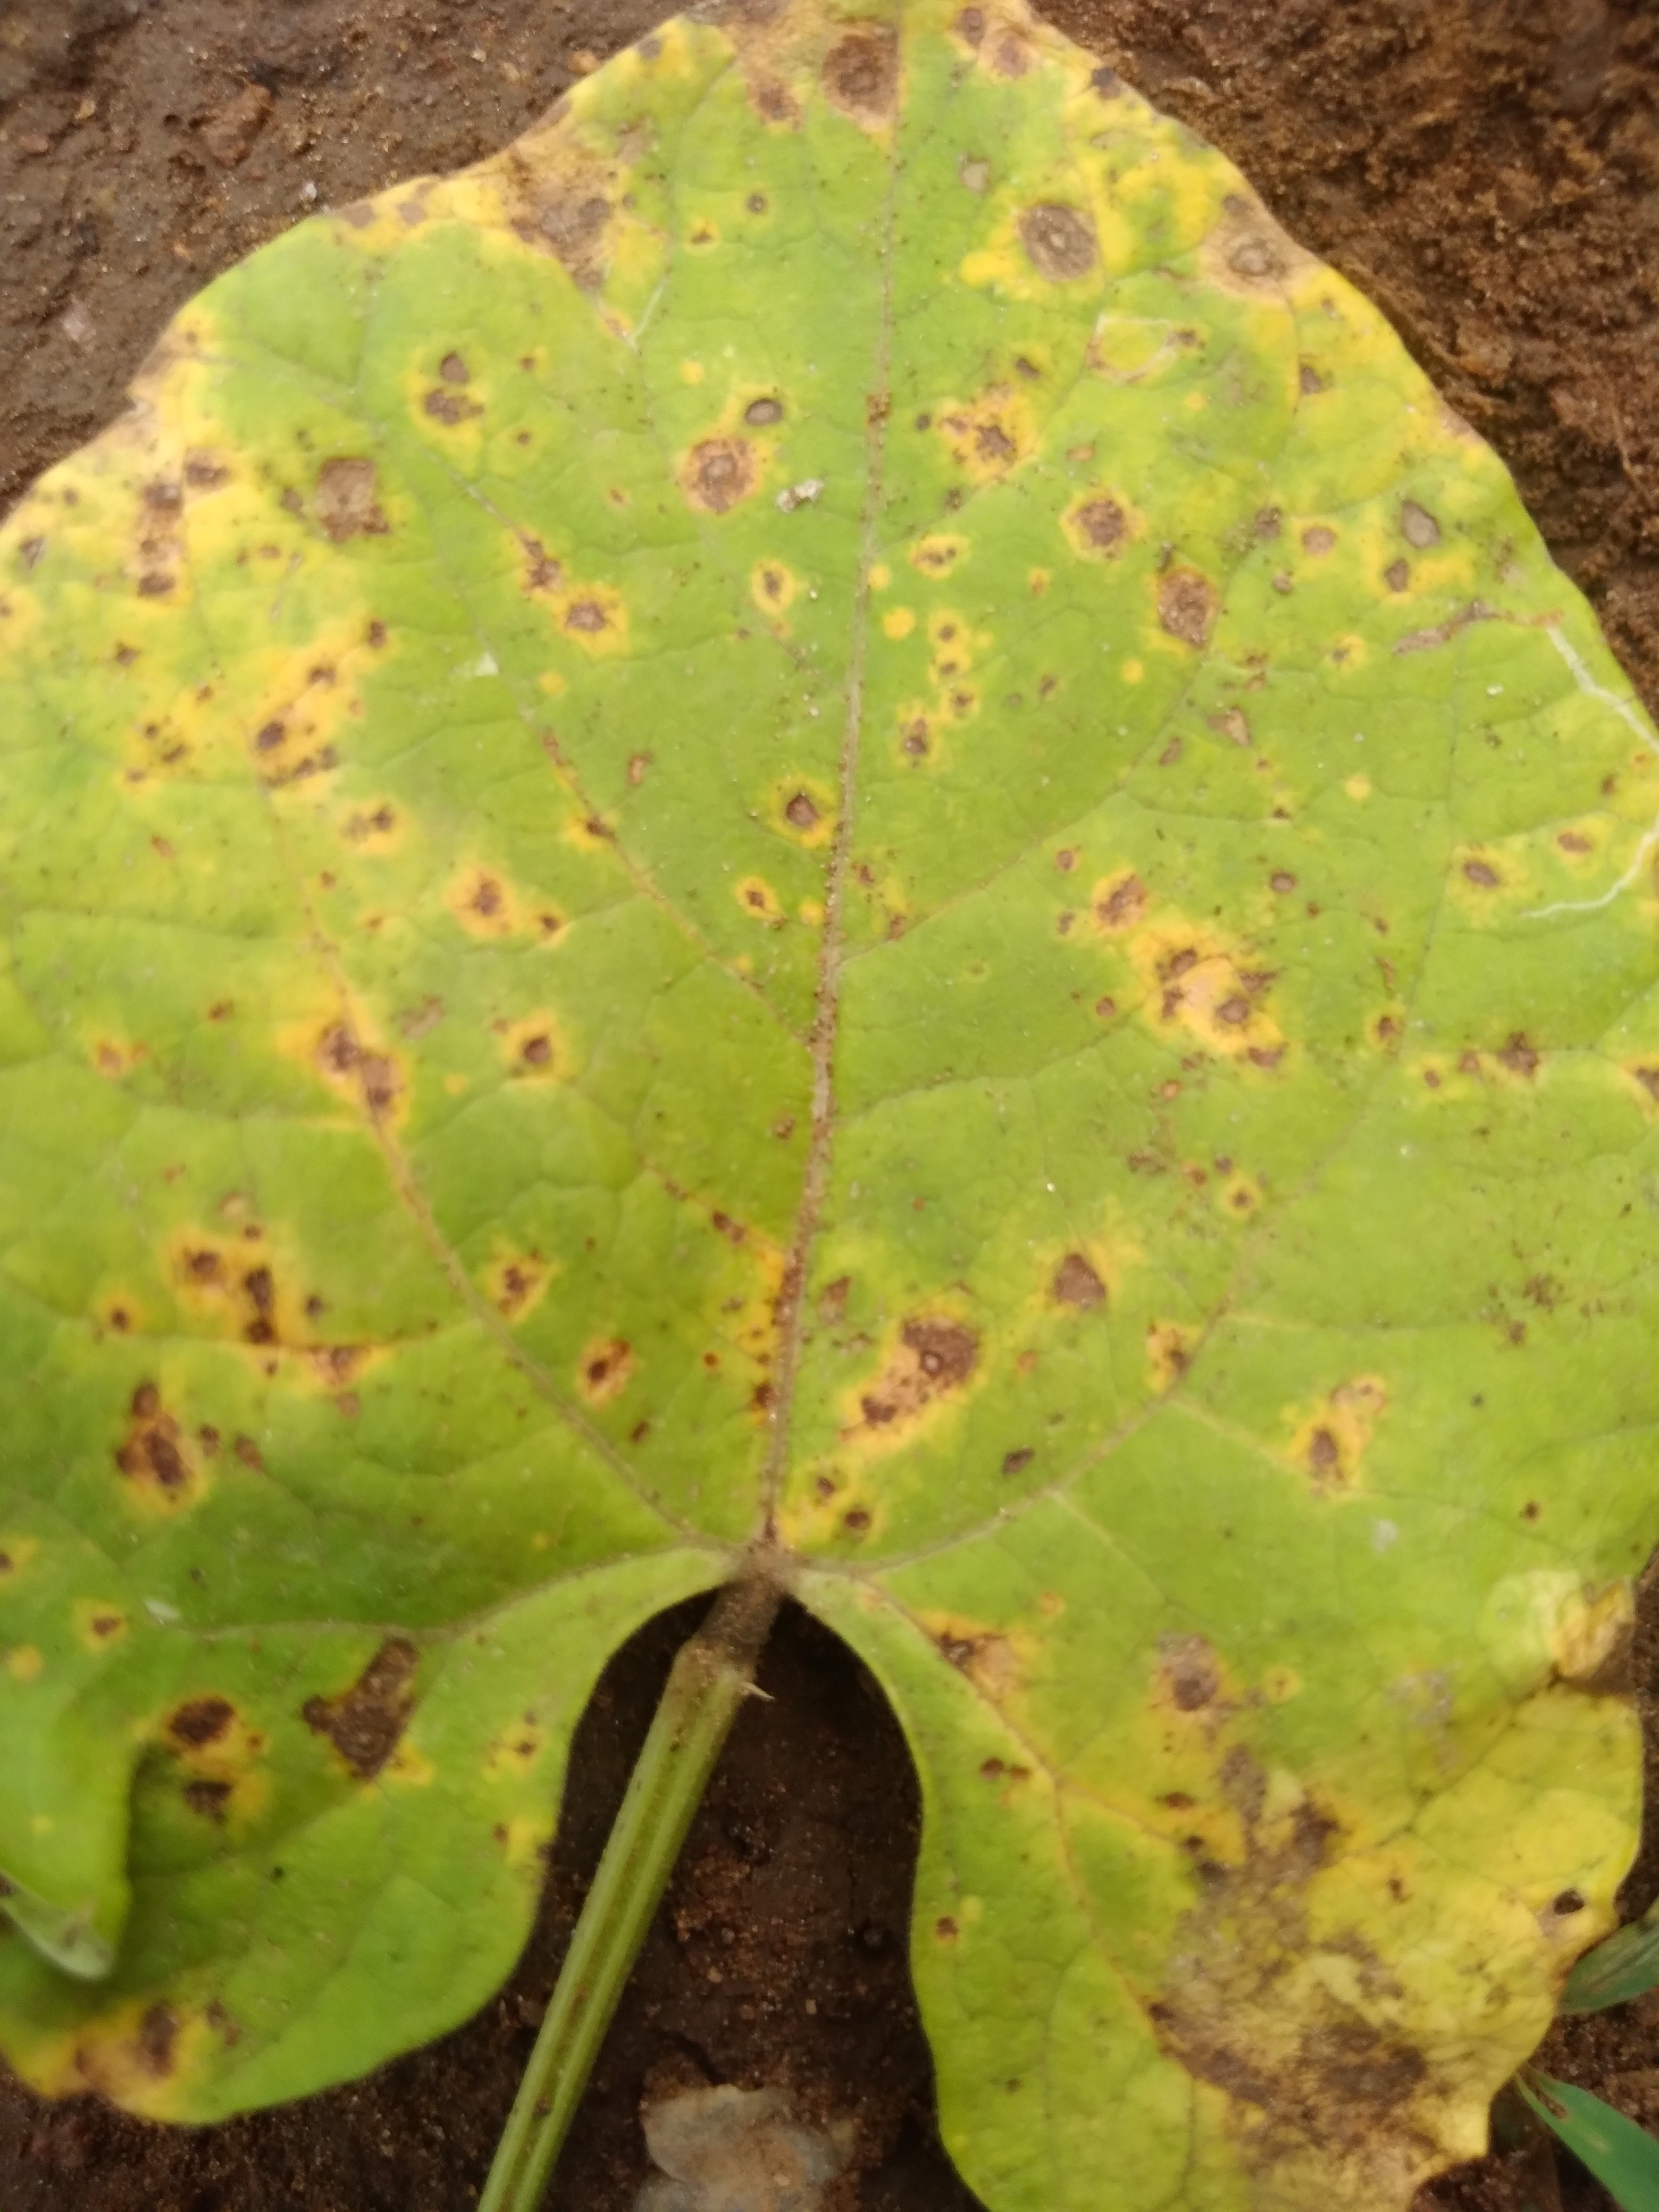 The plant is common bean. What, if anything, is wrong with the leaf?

rust
